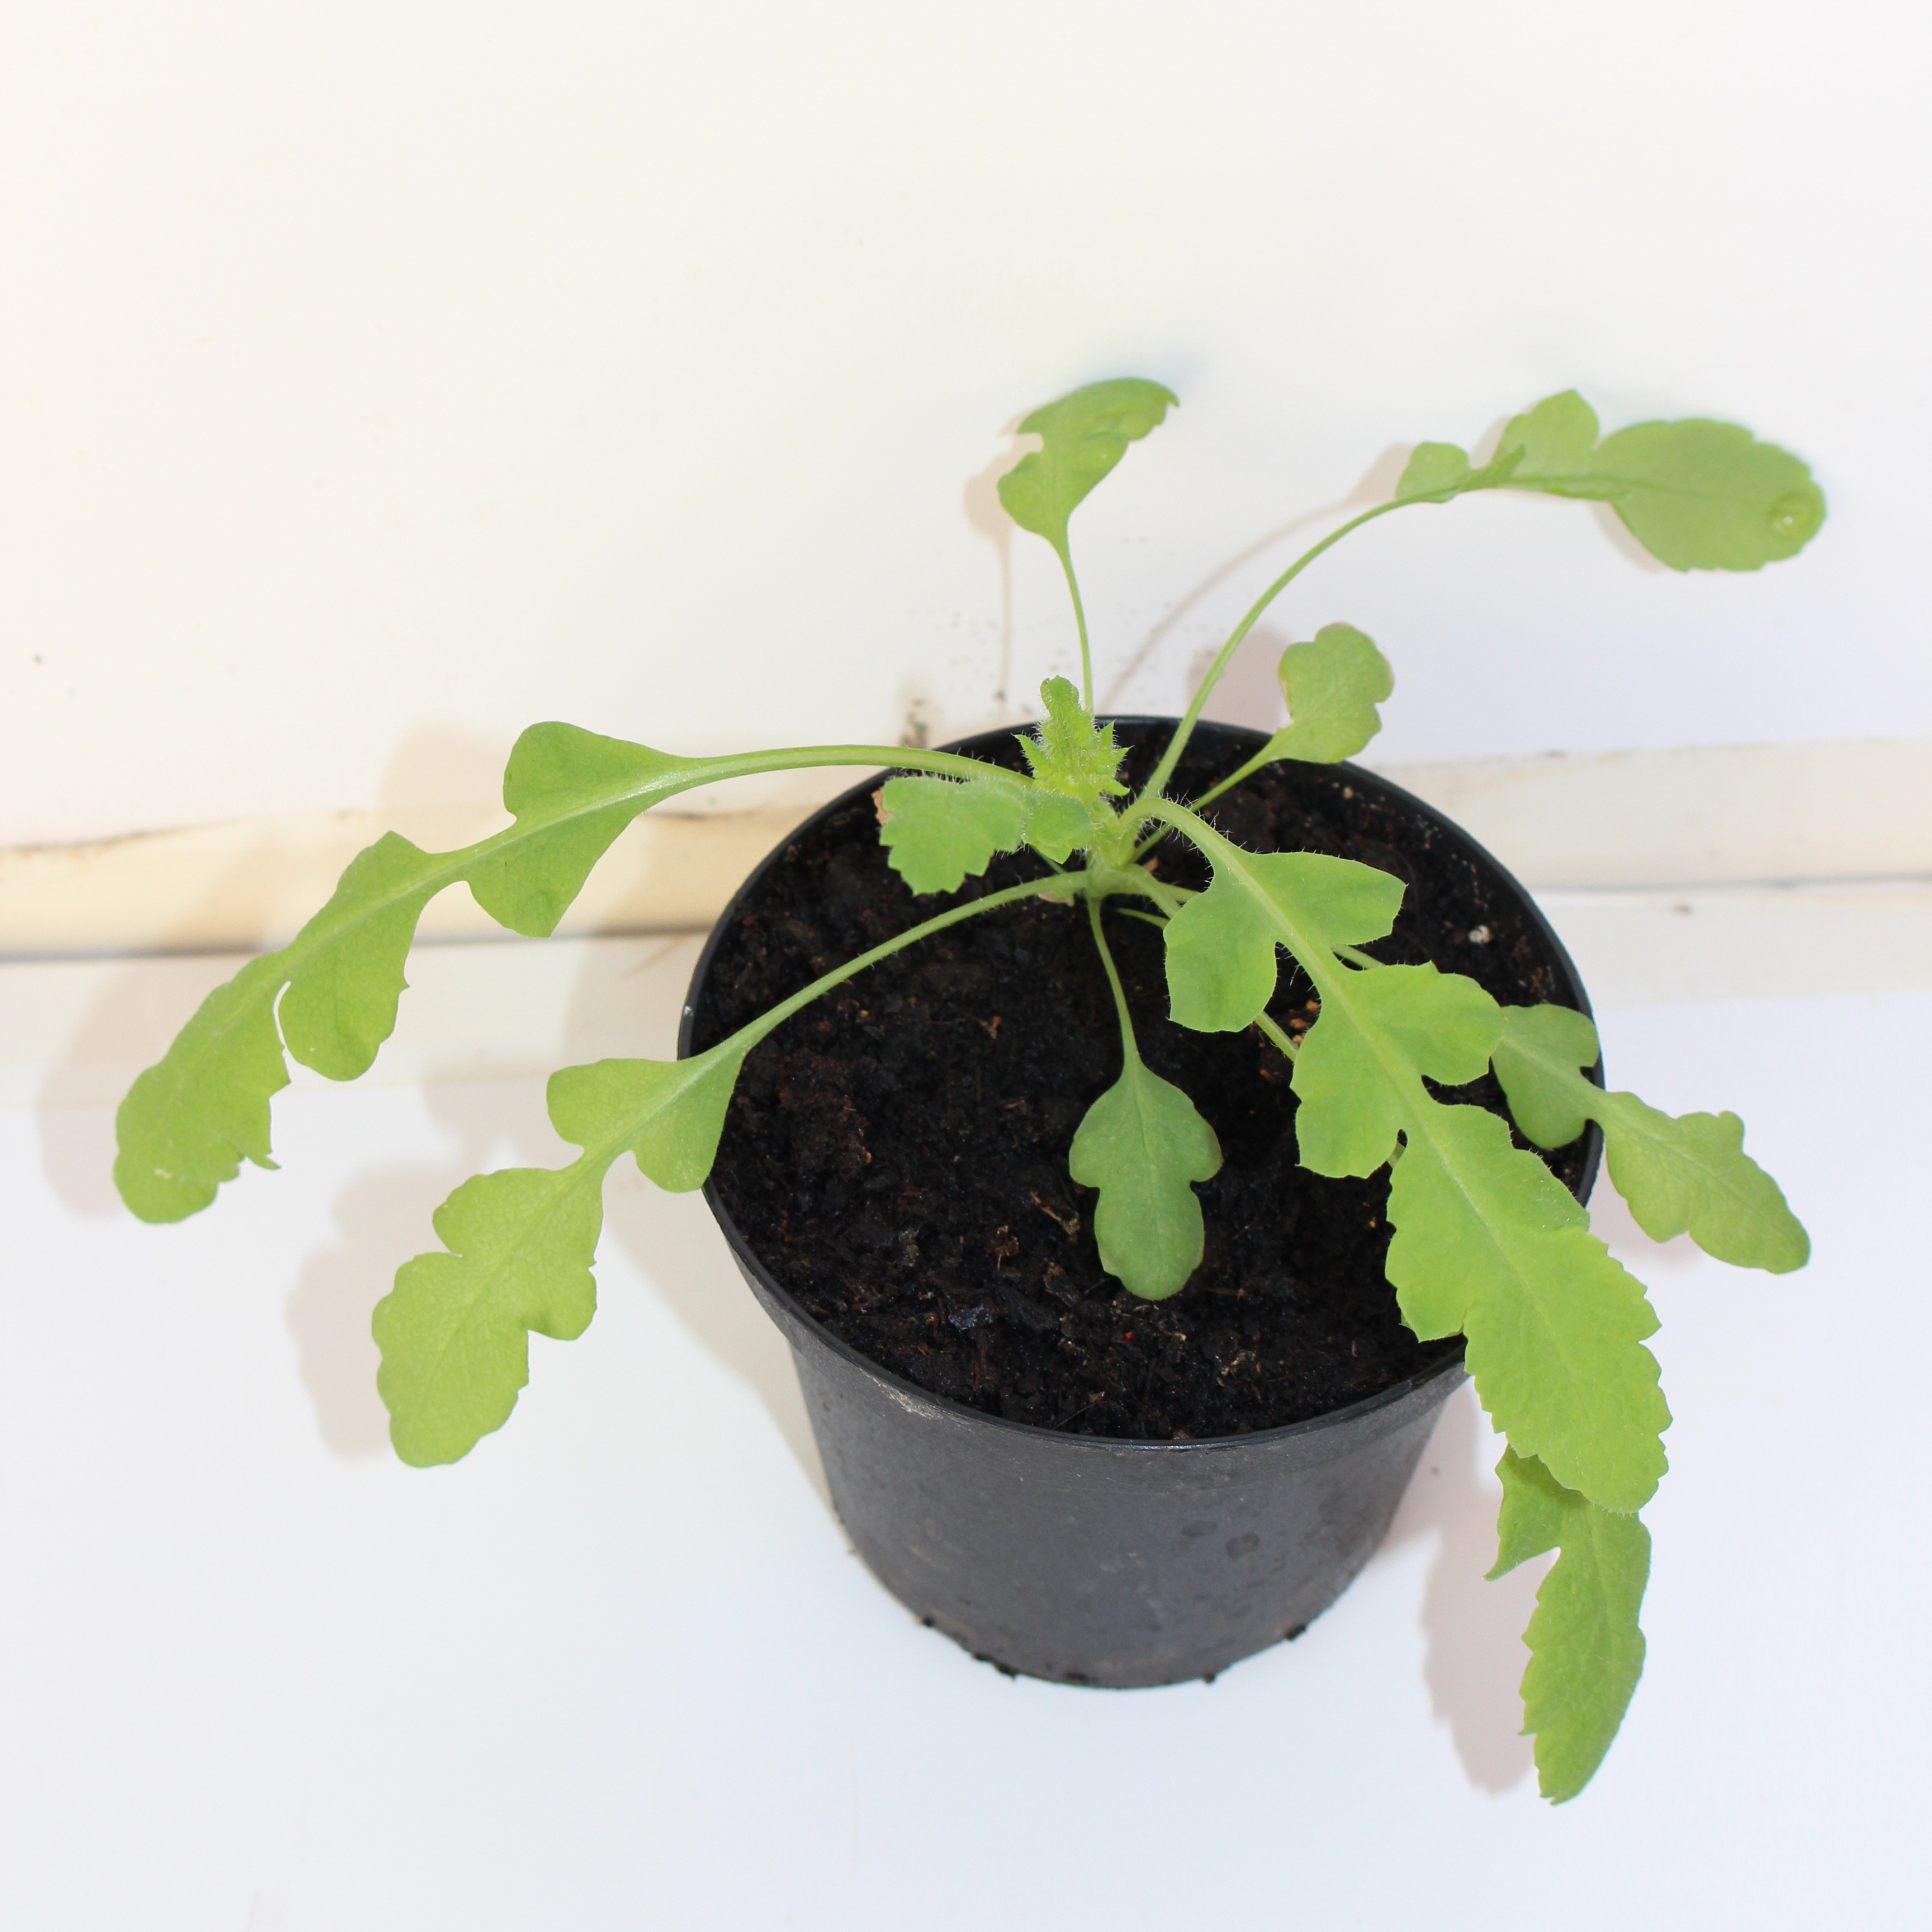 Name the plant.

Papaver rhoeas
